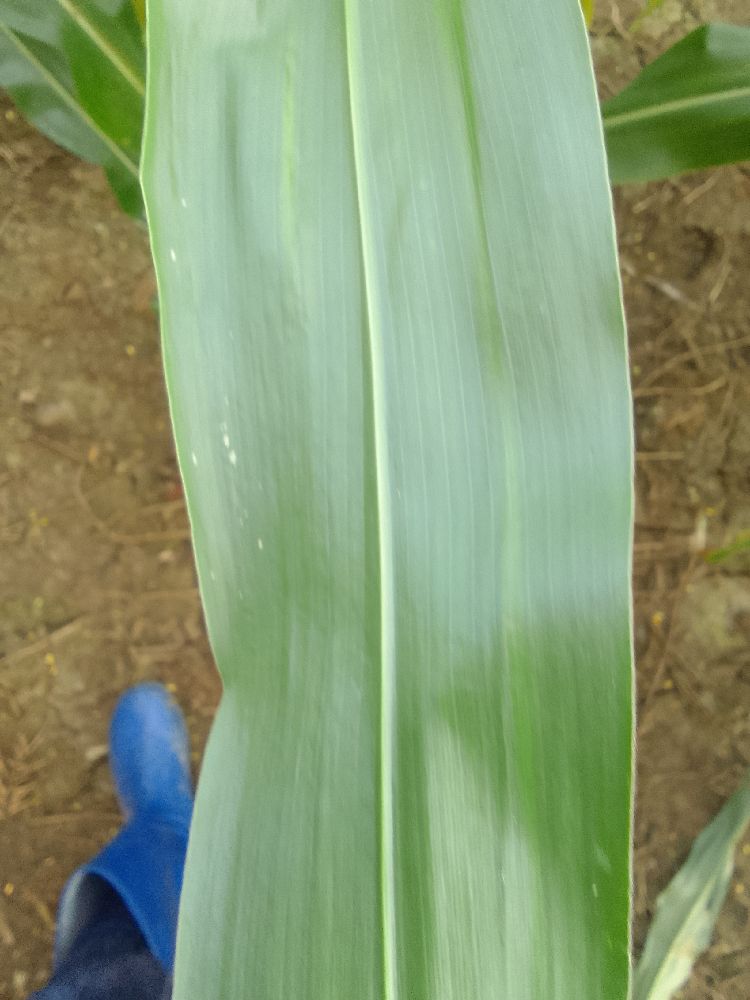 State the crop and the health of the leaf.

maize, healthy
